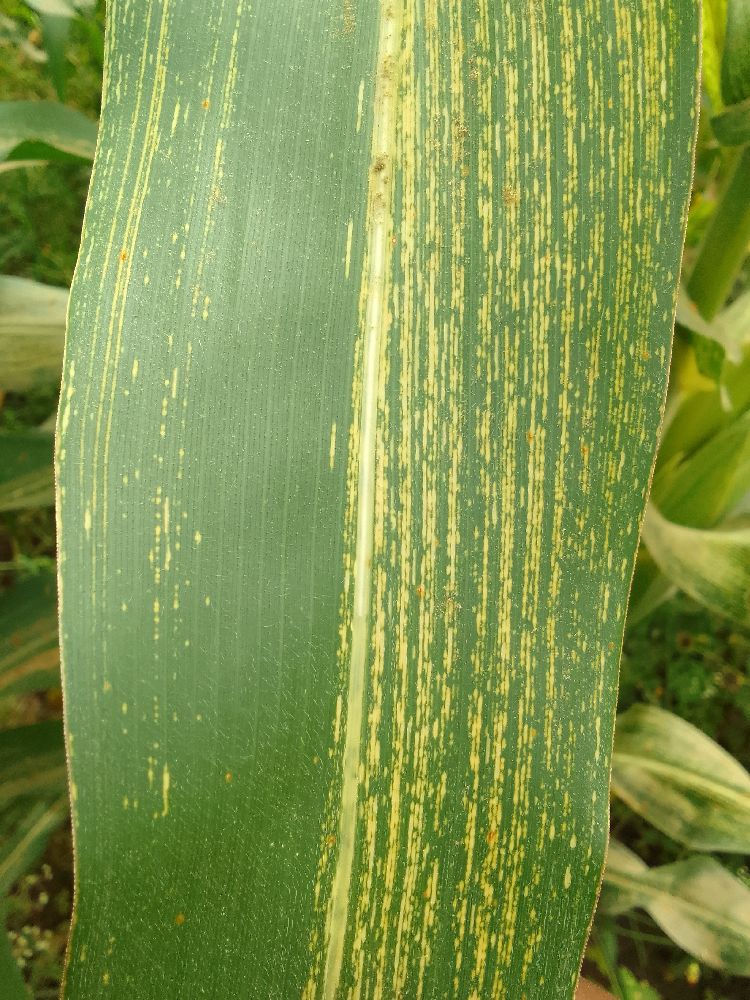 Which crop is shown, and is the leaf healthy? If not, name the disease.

maize, maize streak virus
